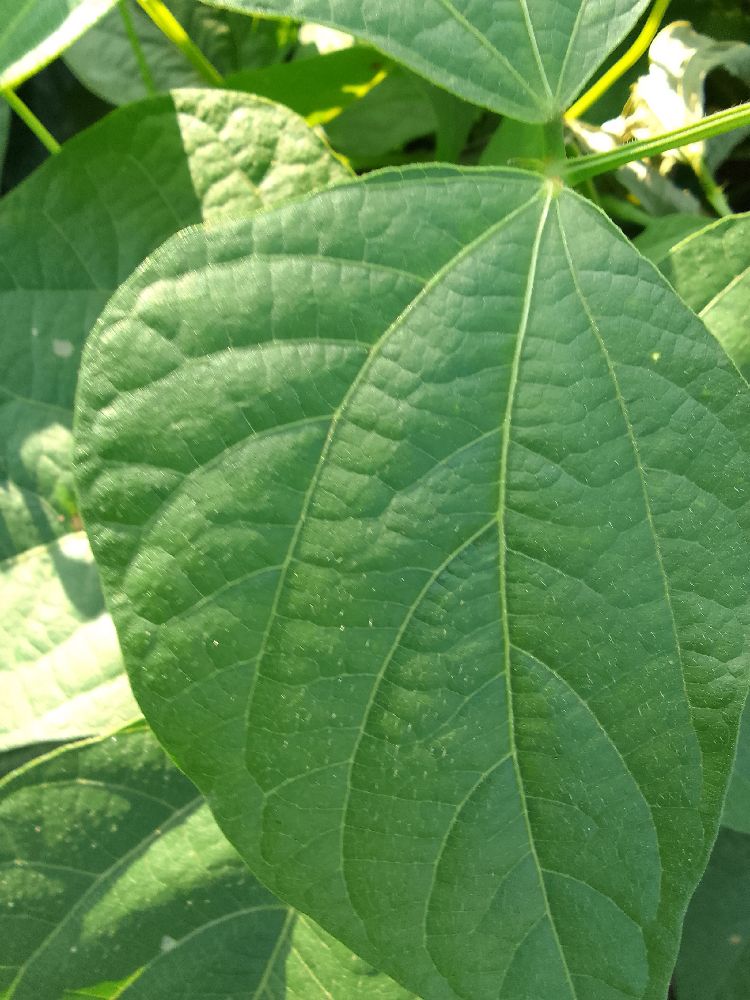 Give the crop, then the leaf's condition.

common bean, healthy
